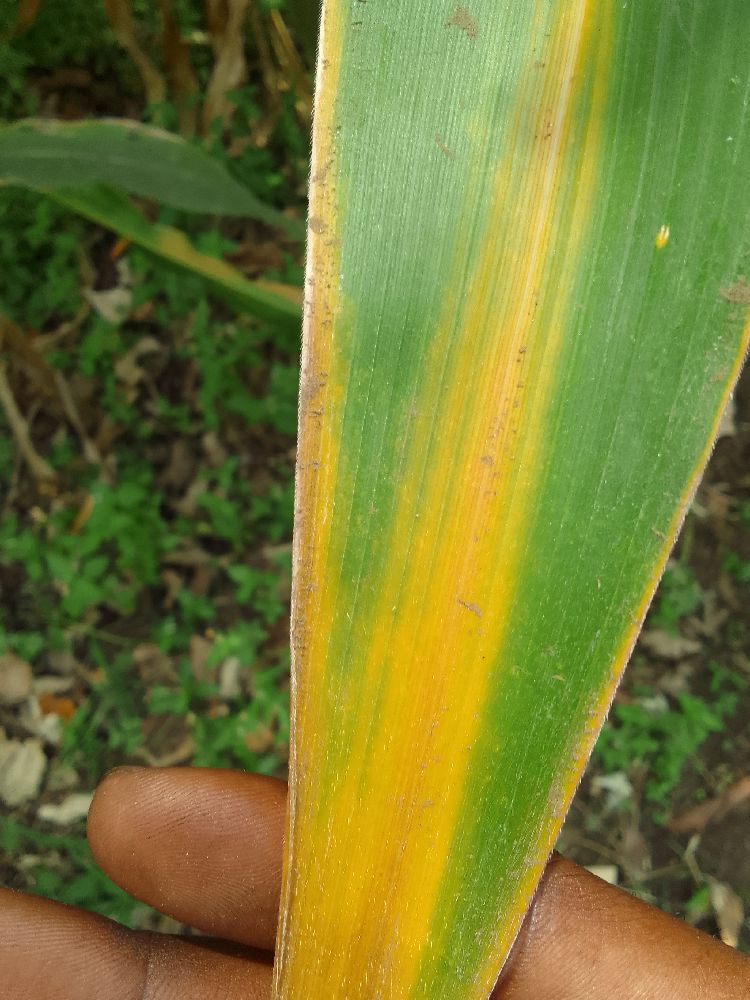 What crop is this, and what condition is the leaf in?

maize, maize lethal necrosis
